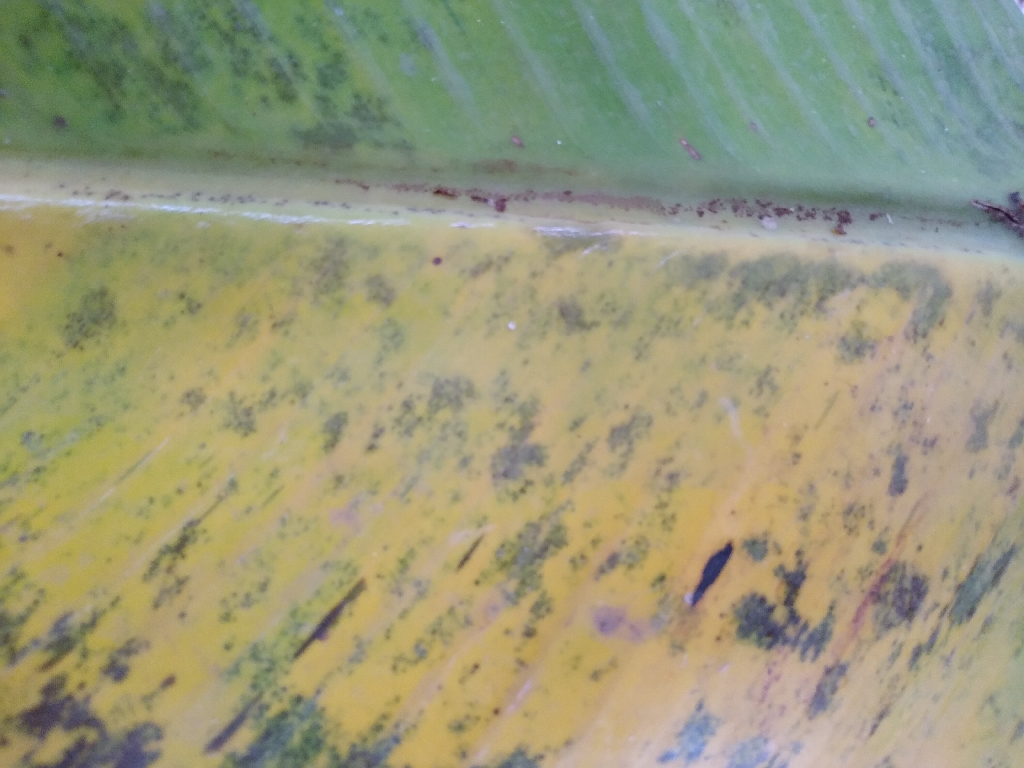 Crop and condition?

banana, black sigatoka
